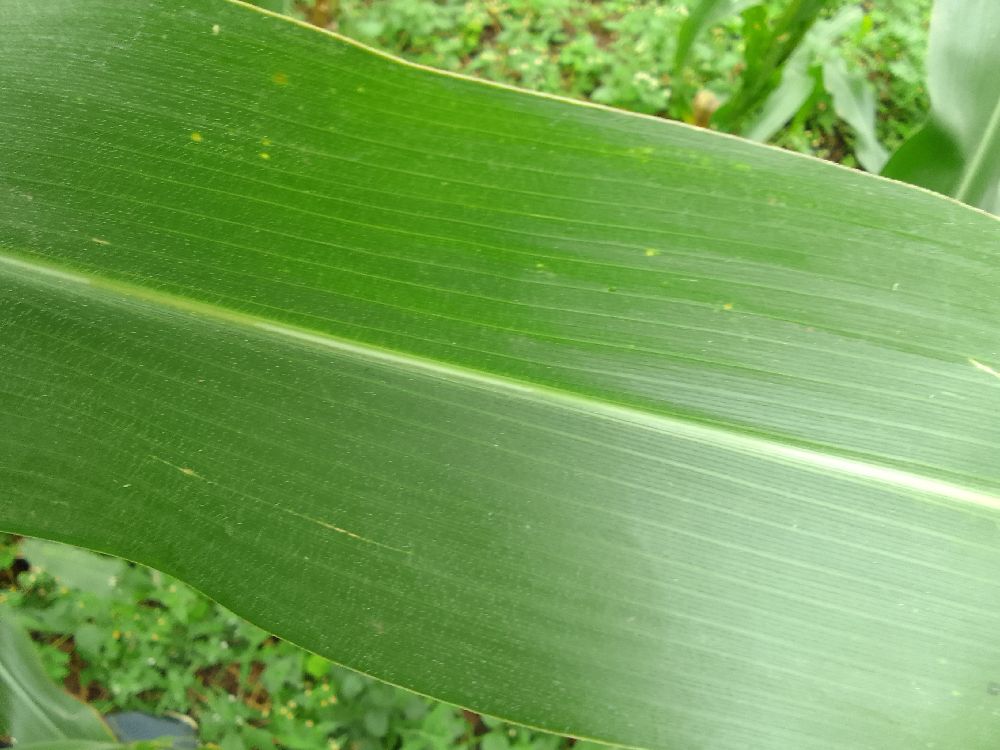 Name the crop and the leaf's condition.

maize, healthy
